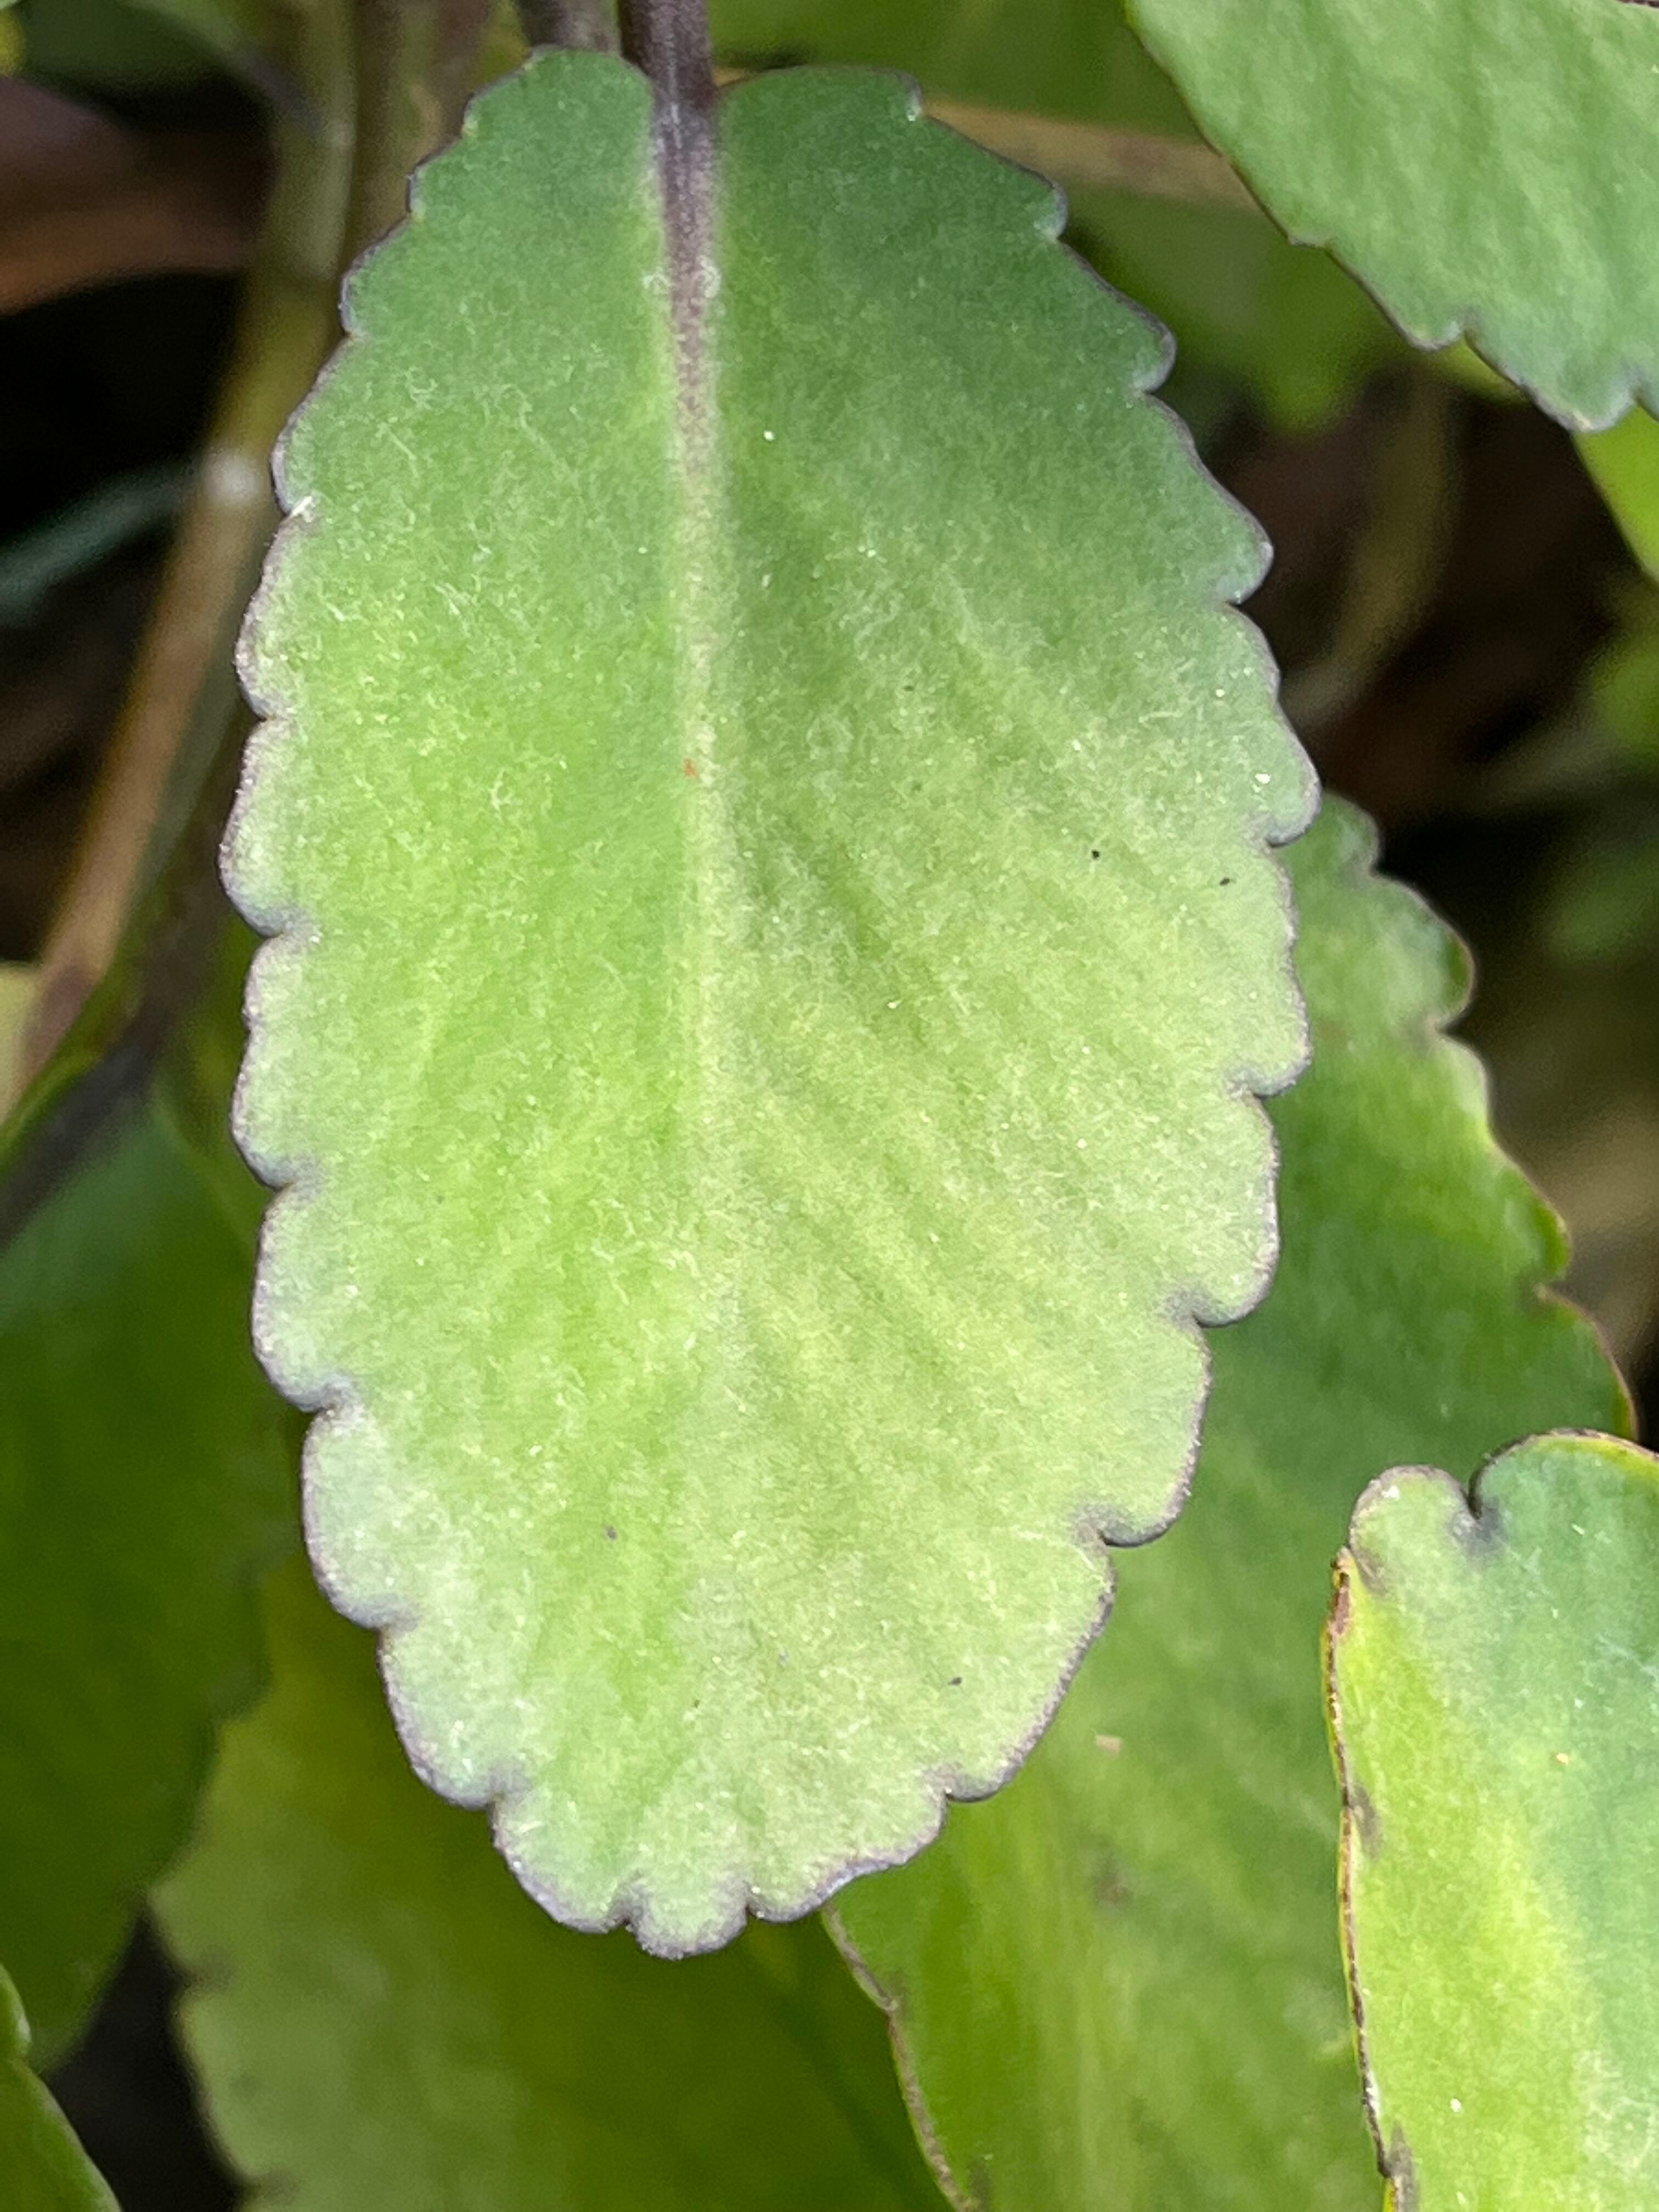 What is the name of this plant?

pathorkuci
